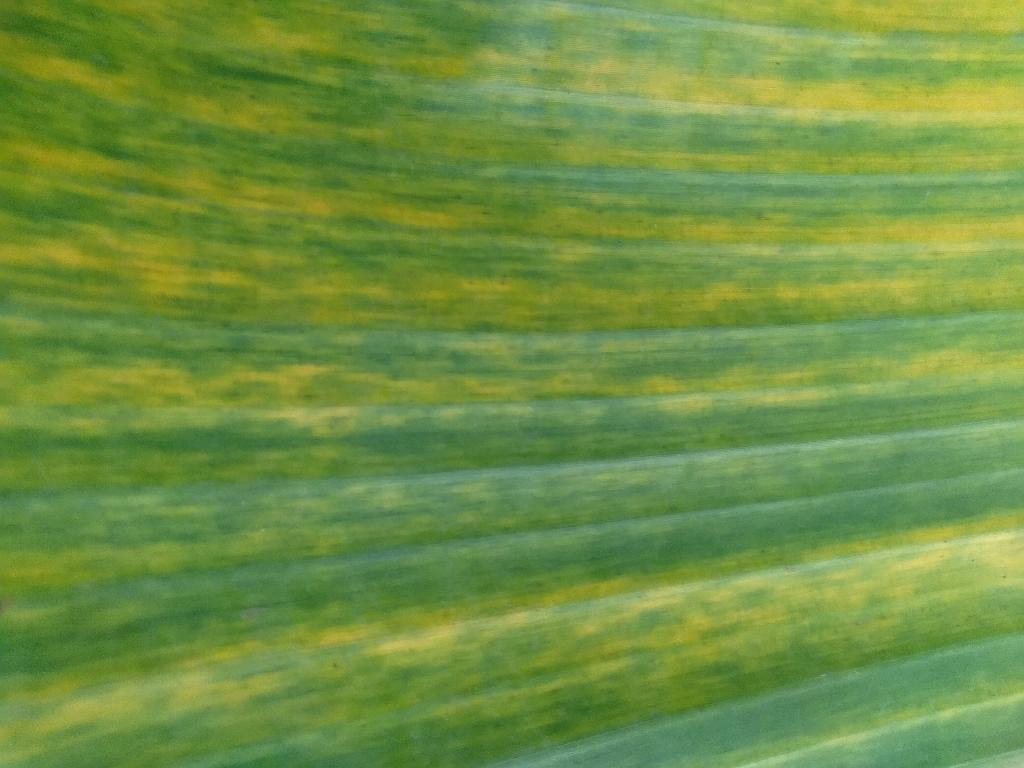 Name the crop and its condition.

banana, fusarium wilt race 1
